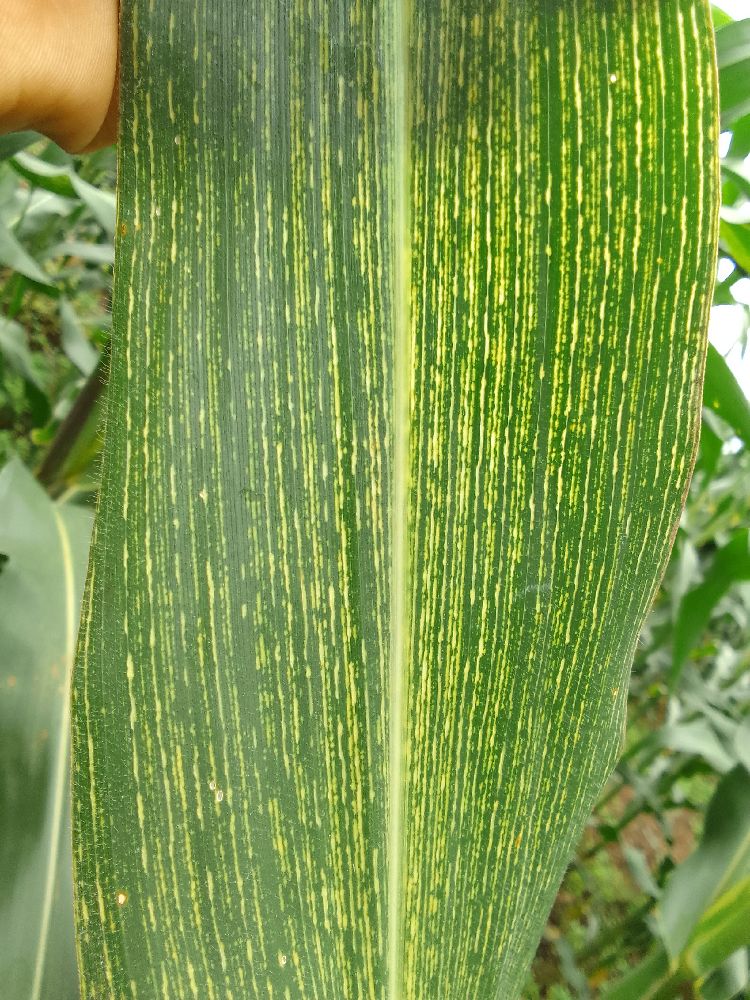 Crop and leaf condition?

maize, maize streak virus
